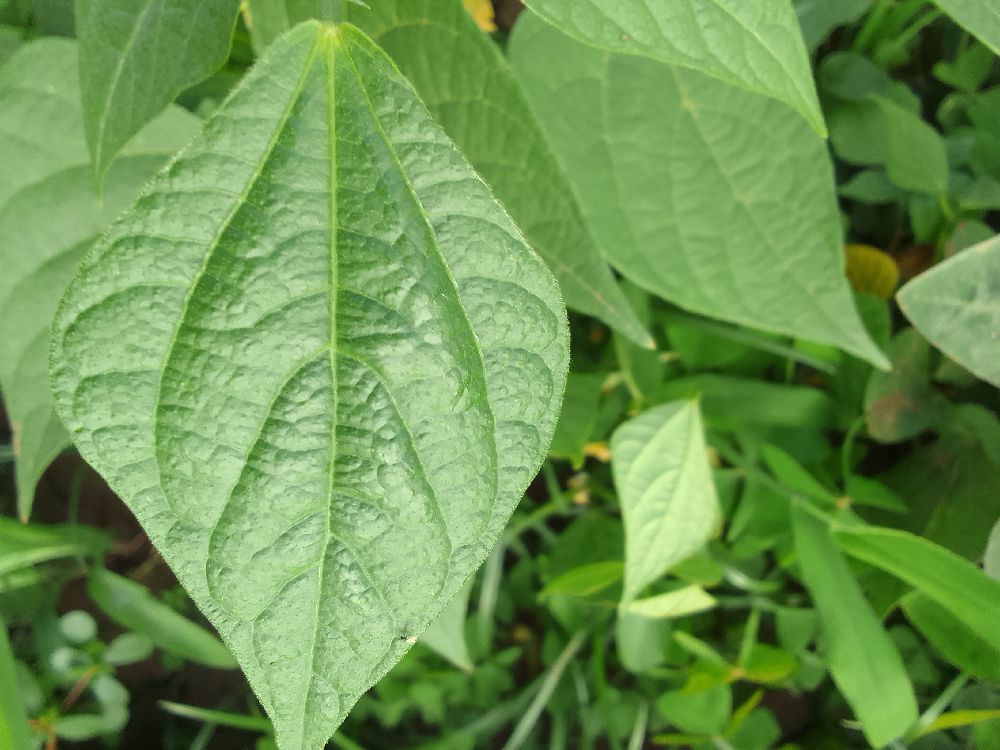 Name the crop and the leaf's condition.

common bean, healthy
